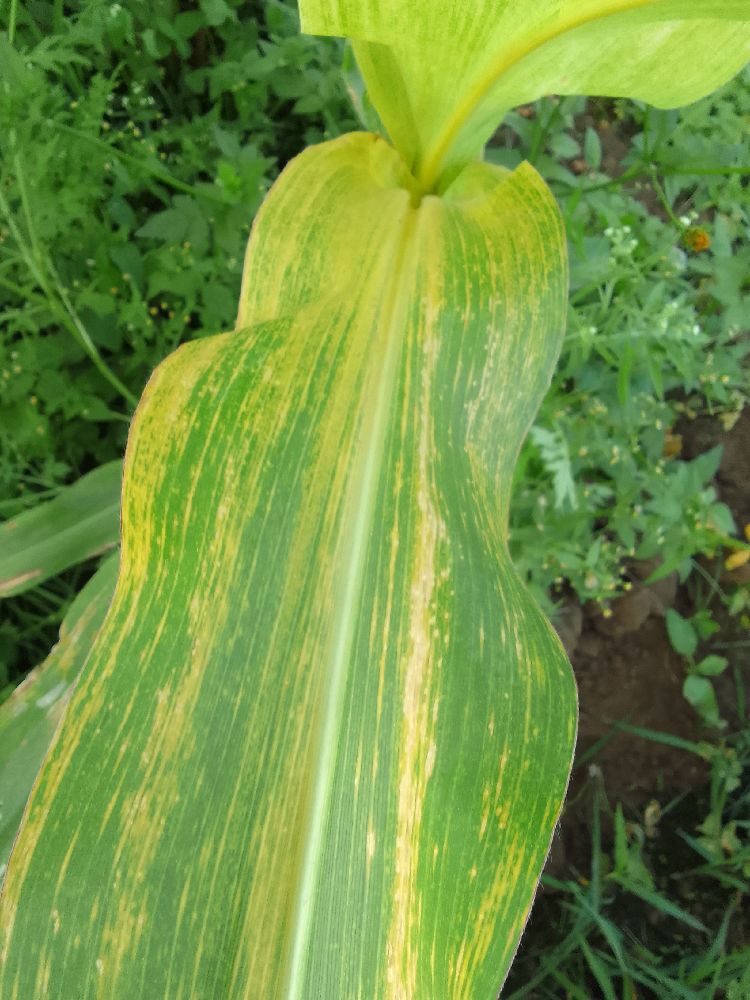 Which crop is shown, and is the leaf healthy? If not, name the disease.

maize, maize lethal necrosis
